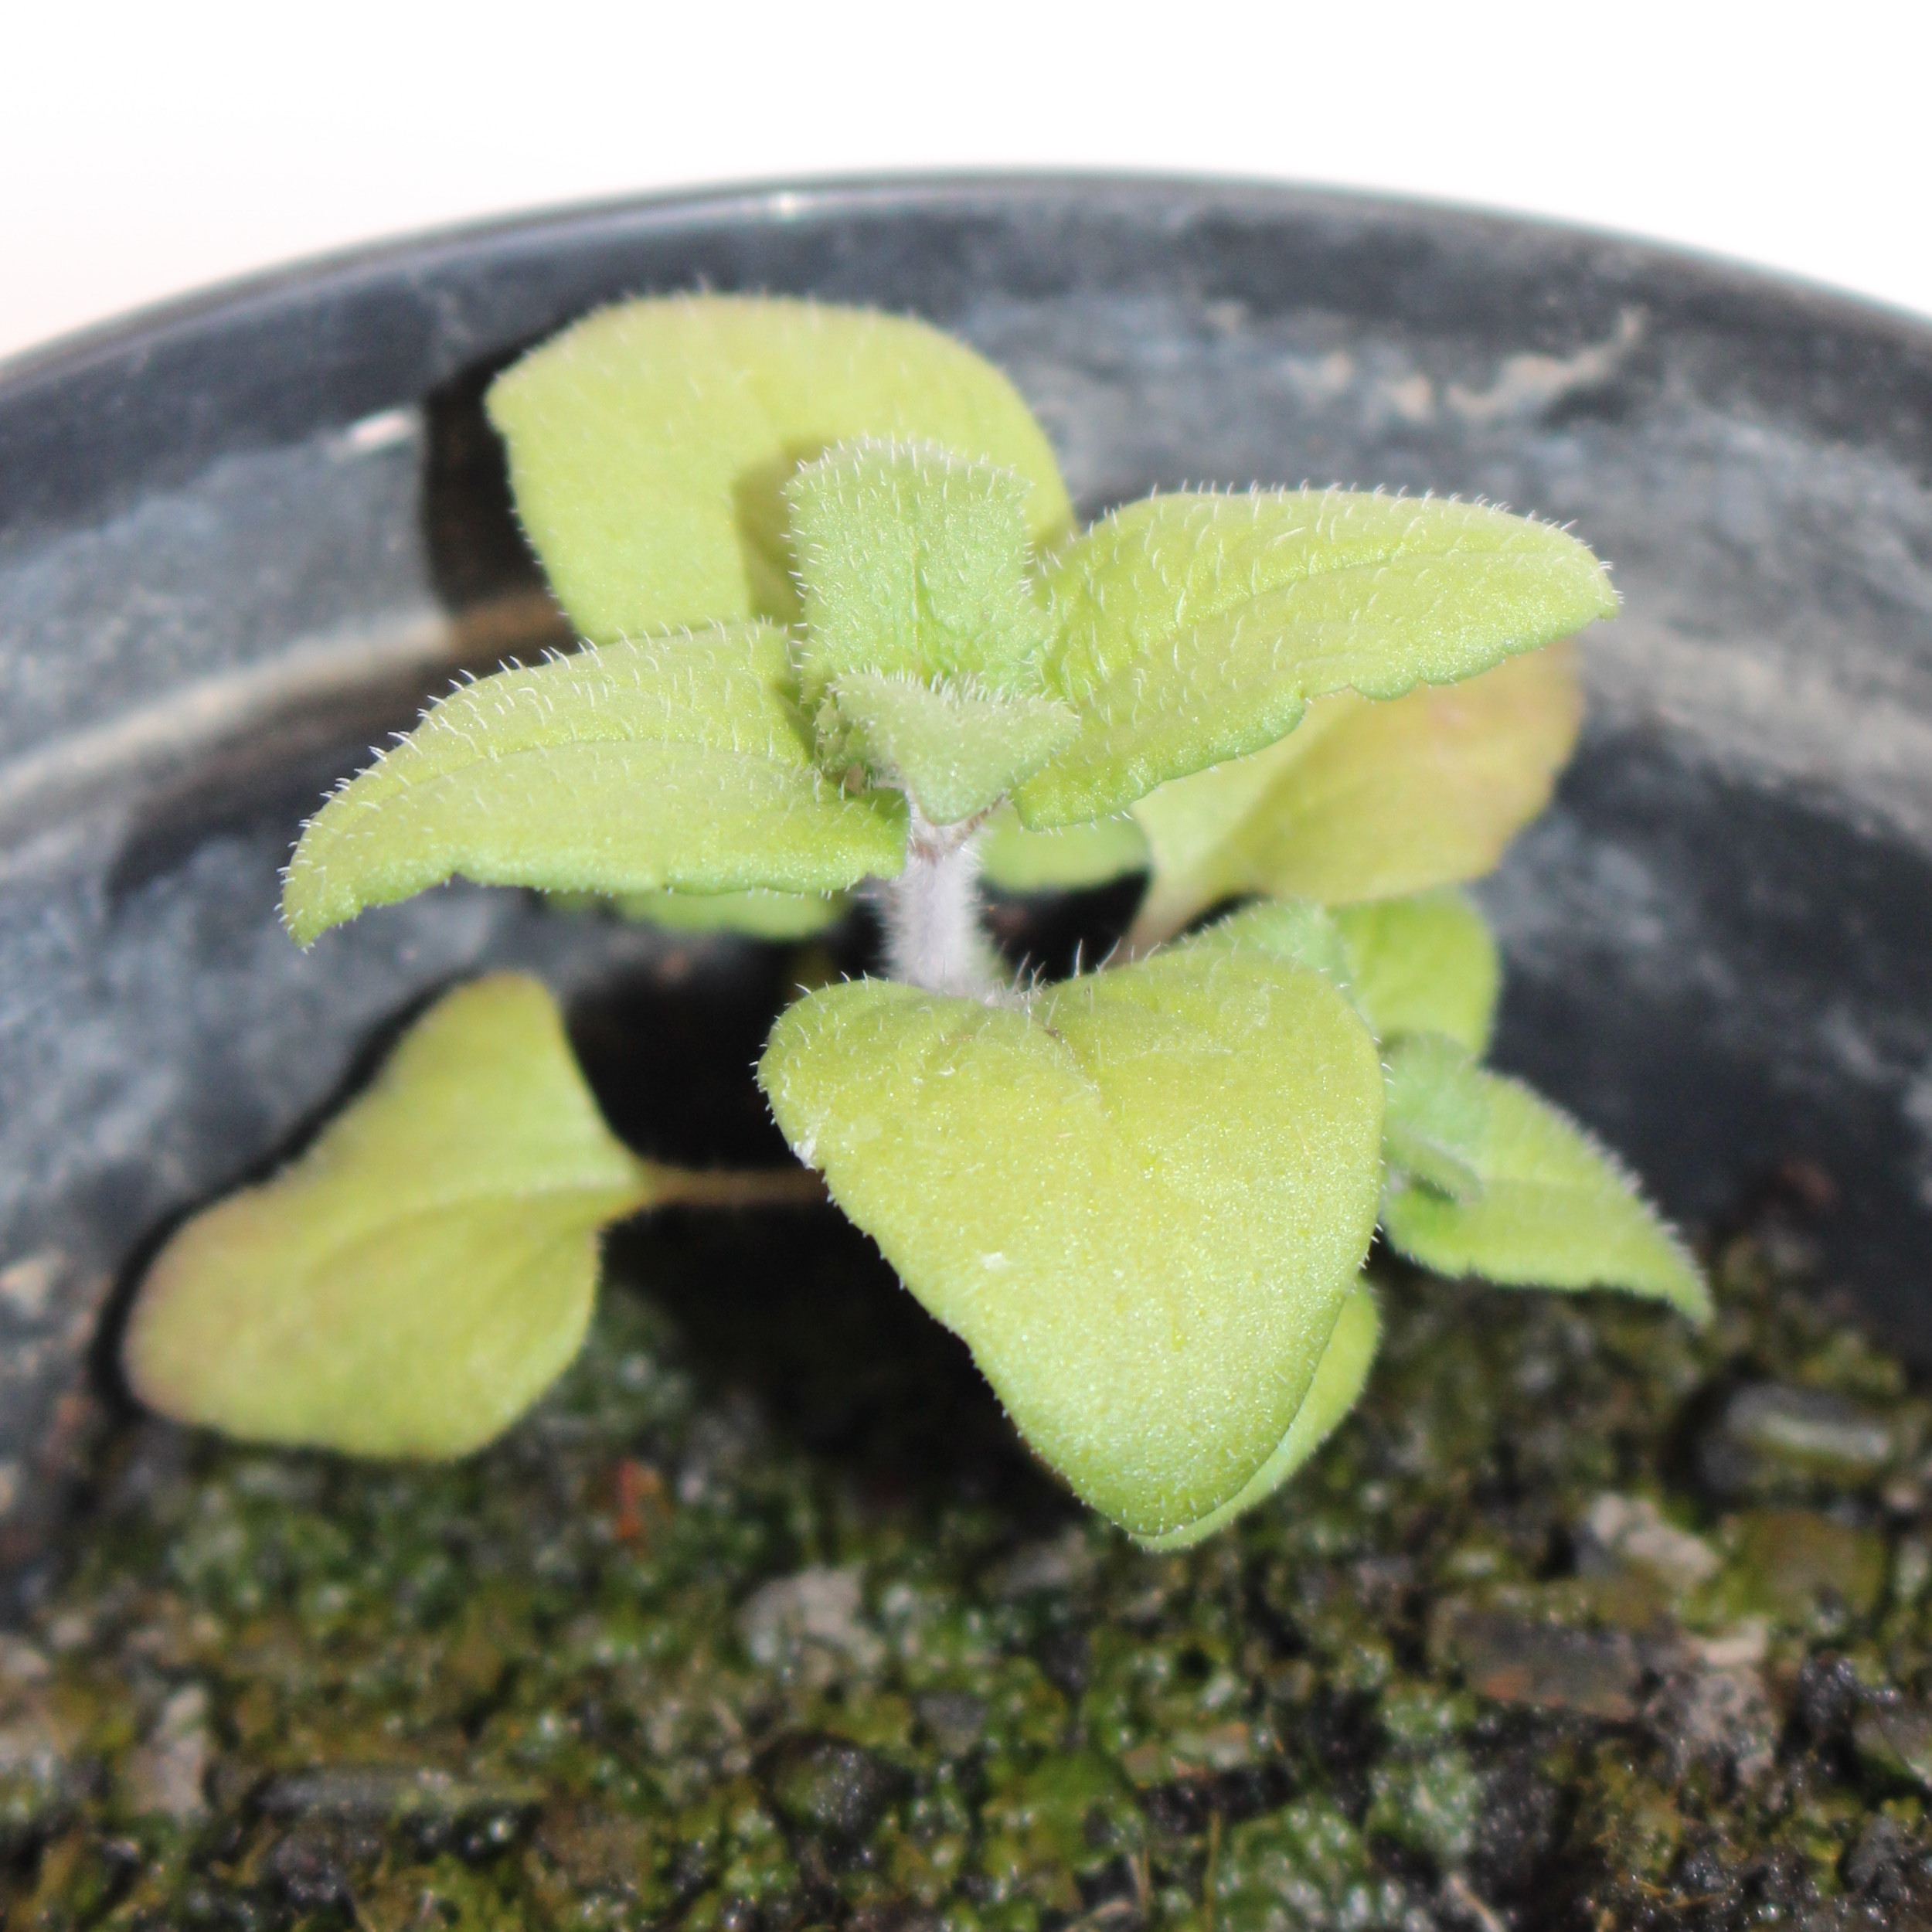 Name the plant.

Veronica persica
